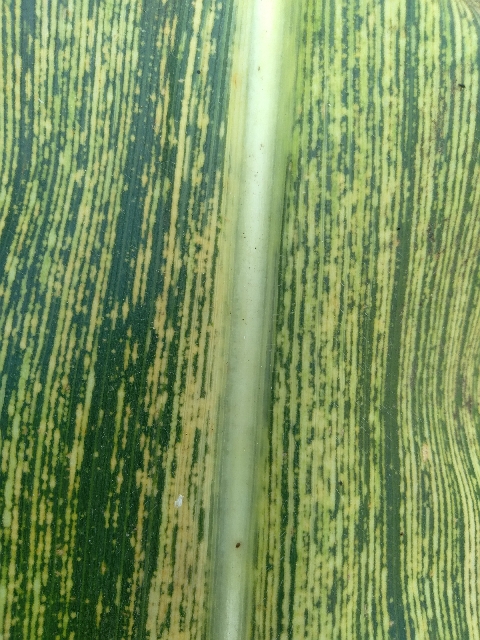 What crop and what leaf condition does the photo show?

maize, maize streak virus
